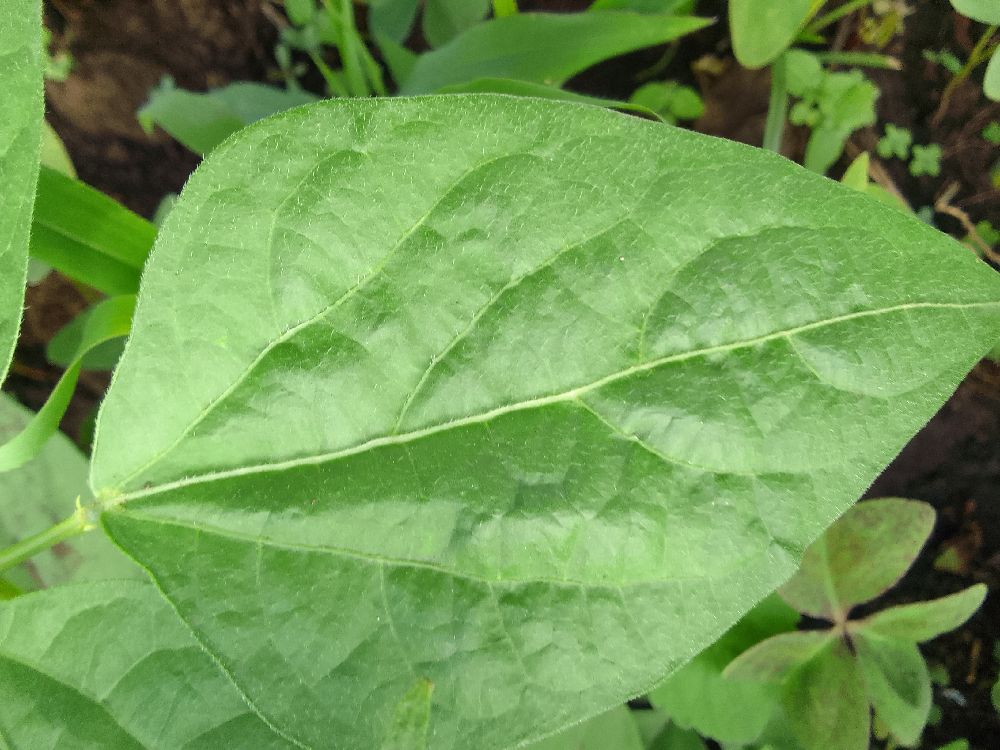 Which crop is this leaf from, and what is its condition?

common bean, healthy
